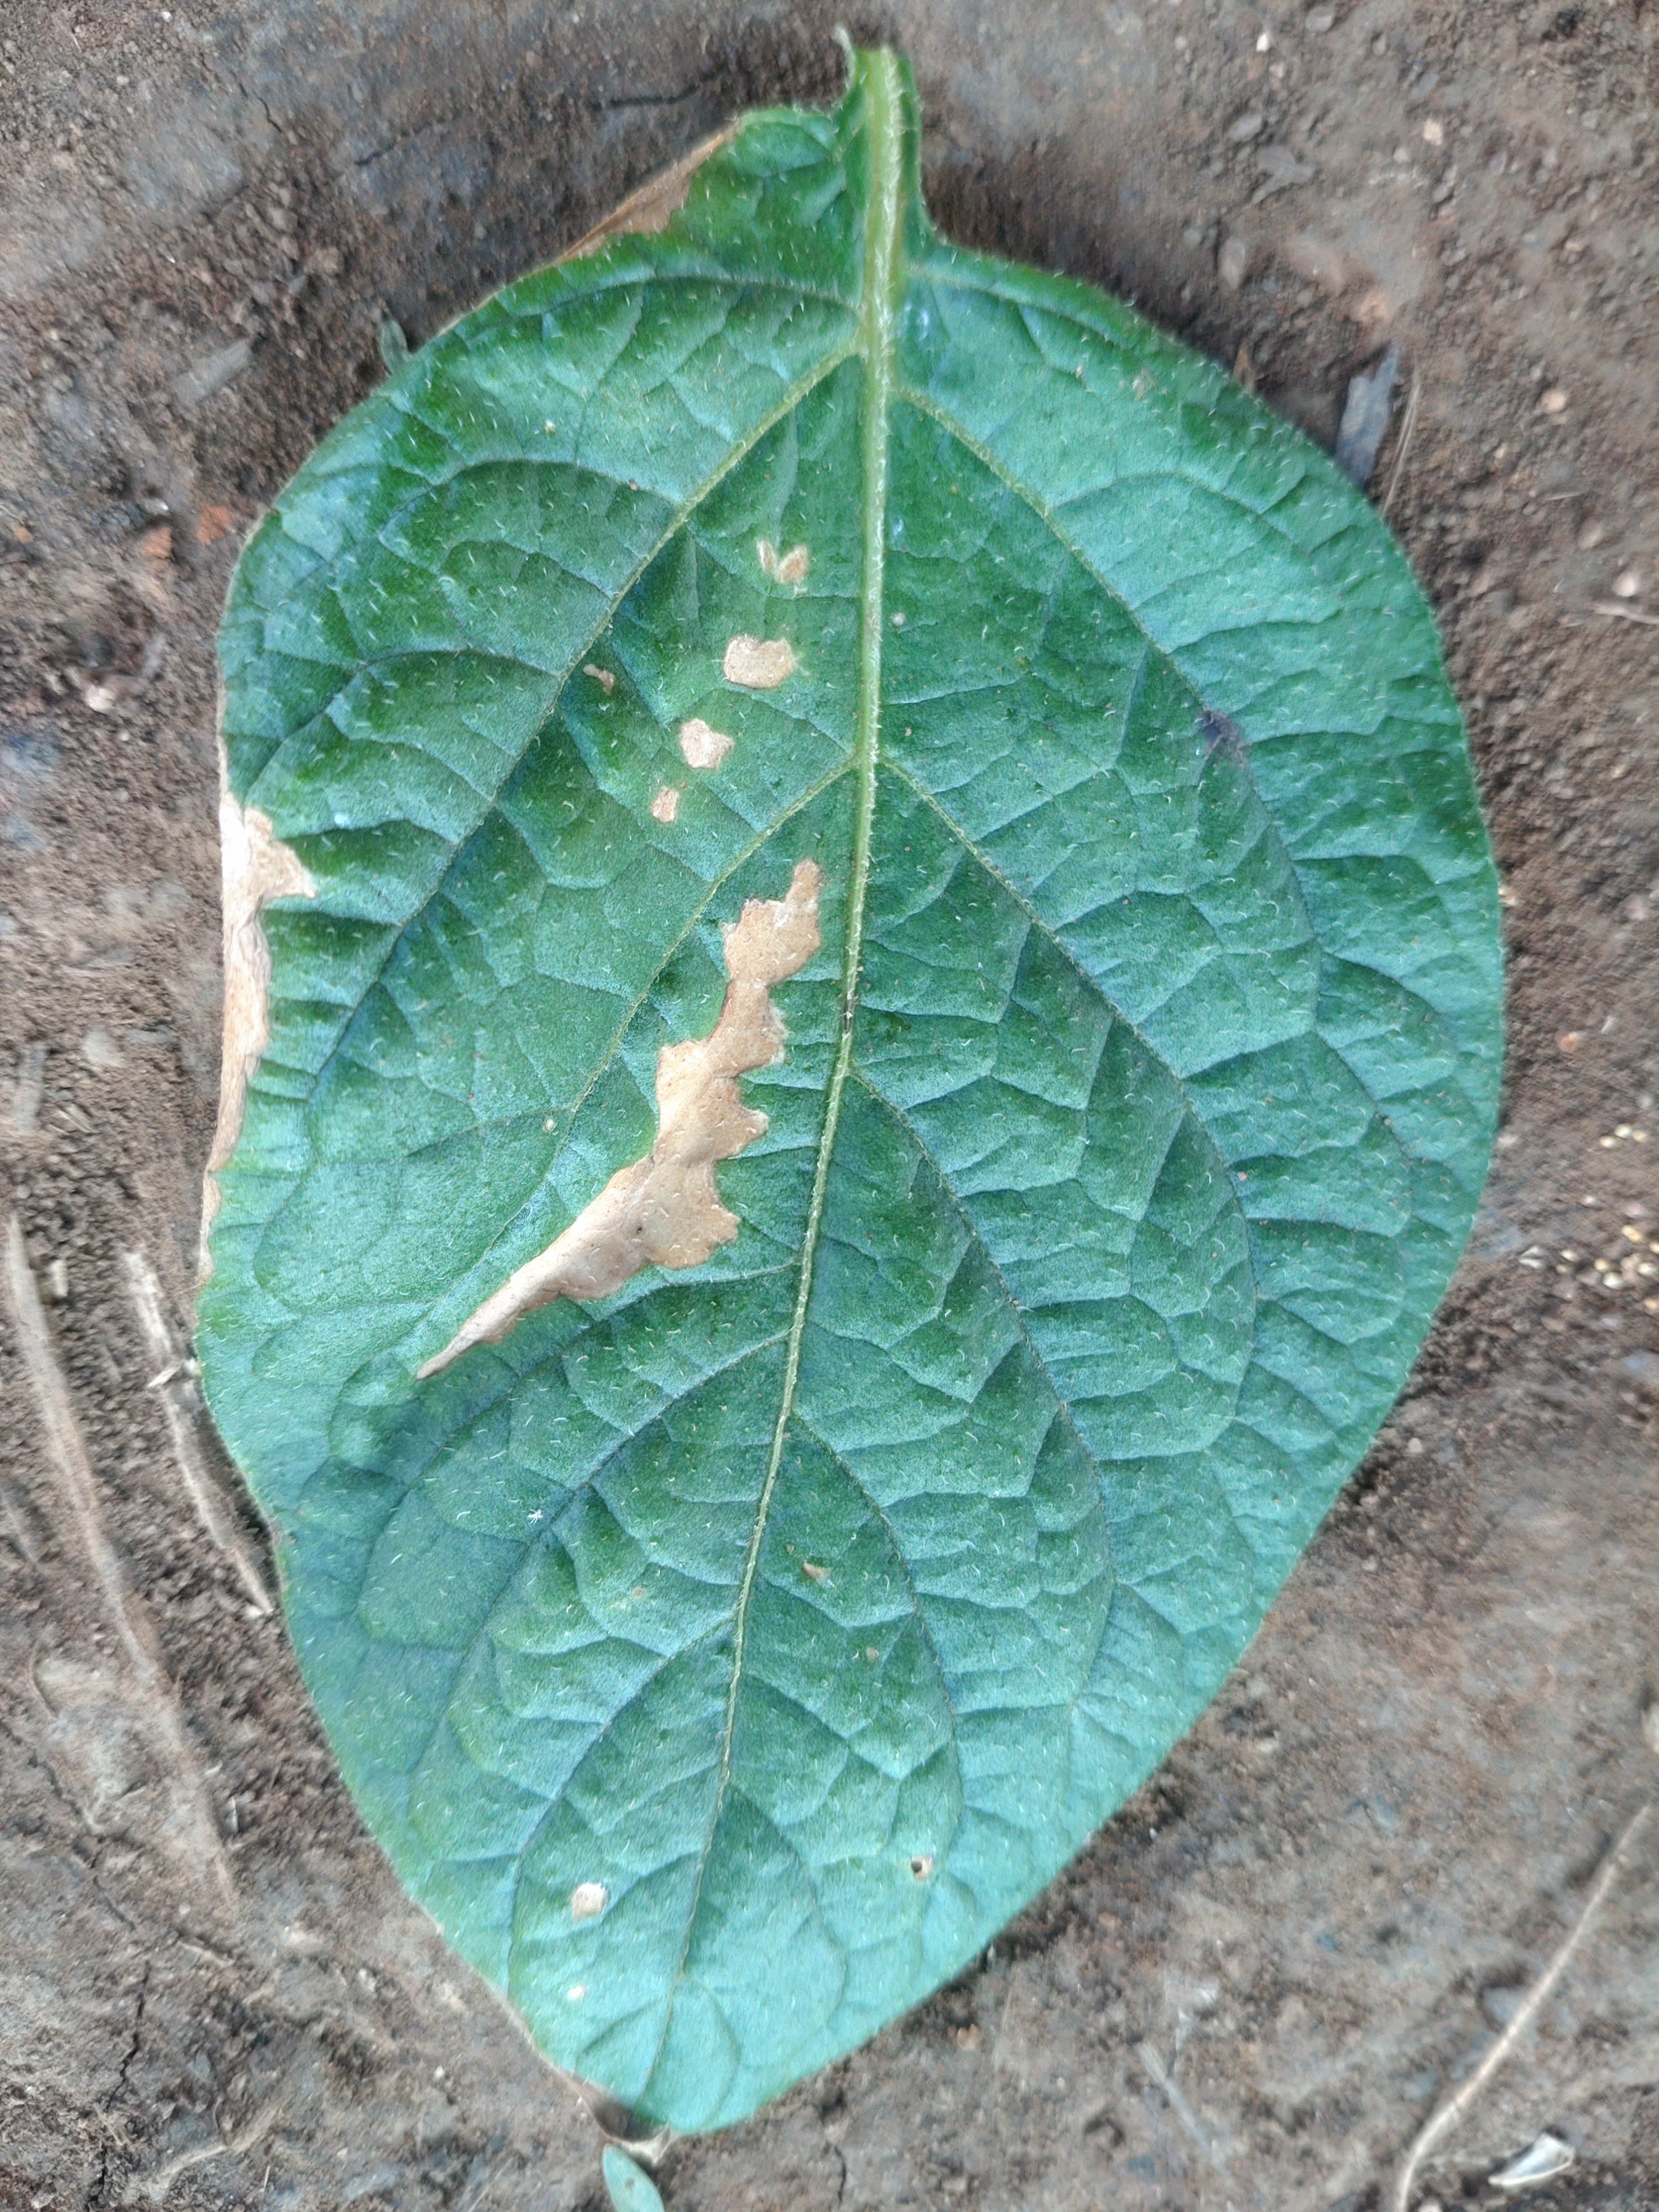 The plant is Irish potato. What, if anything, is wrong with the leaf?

early blight
